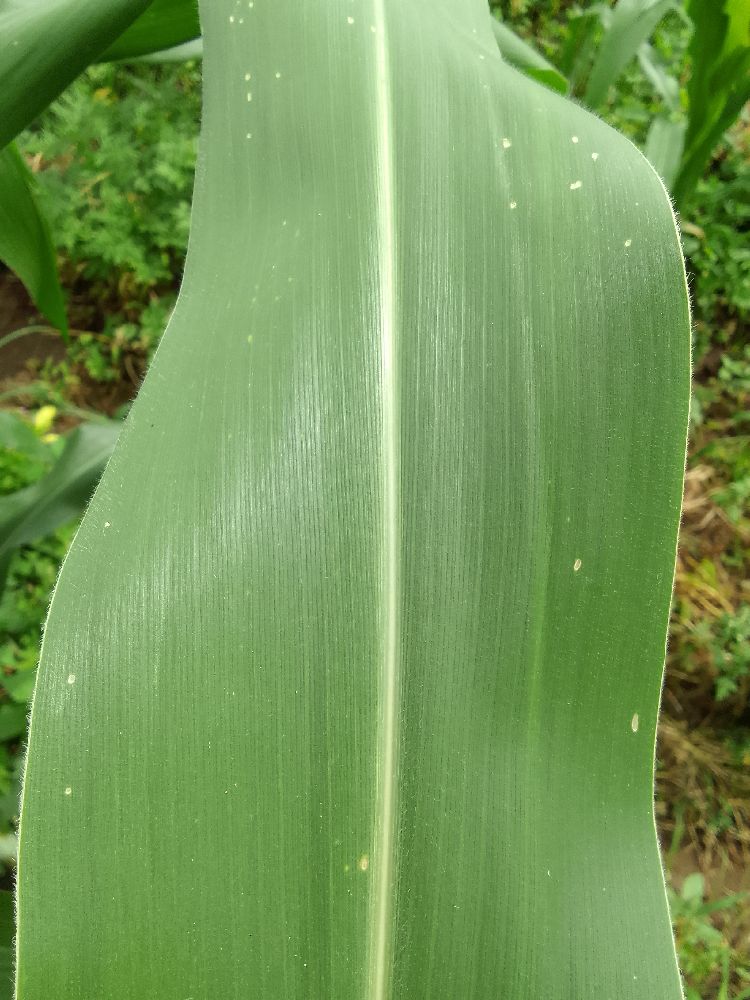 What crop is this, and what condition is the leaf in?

common bean, healthy
